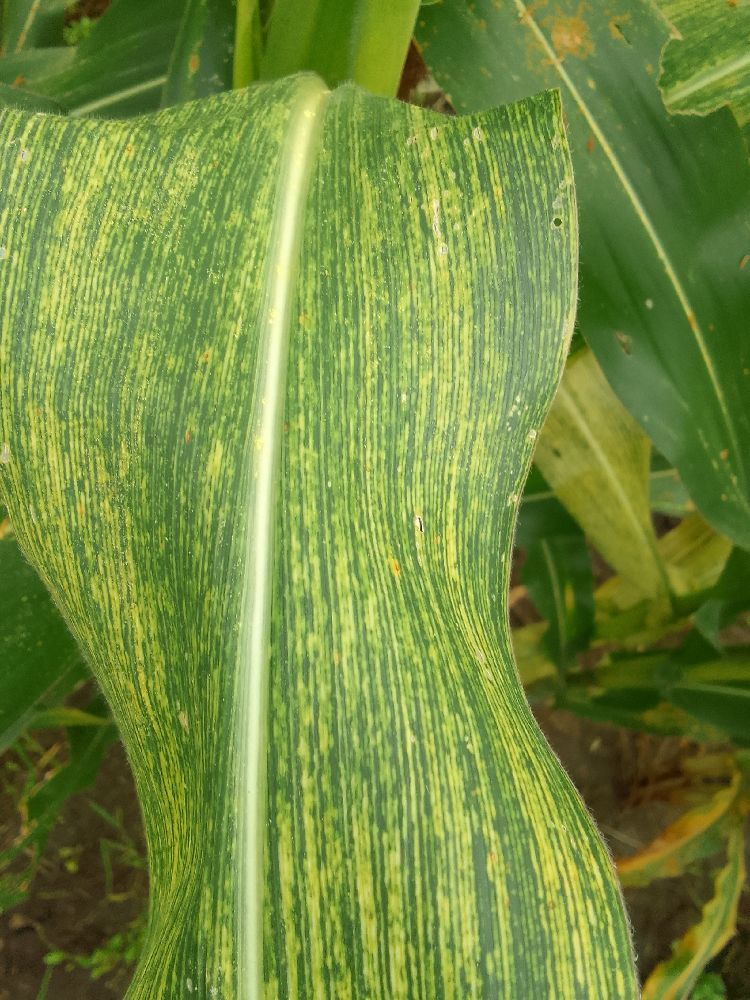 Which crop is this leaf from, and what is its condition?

maize, maize streak virus
